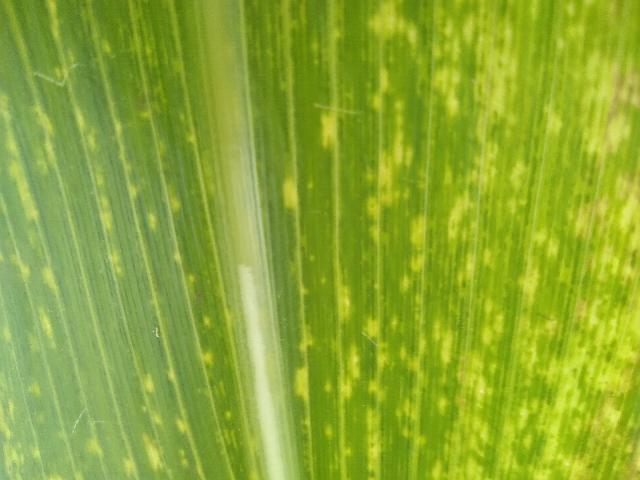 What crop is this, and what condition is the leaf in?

maize, maize lethal necrosis
